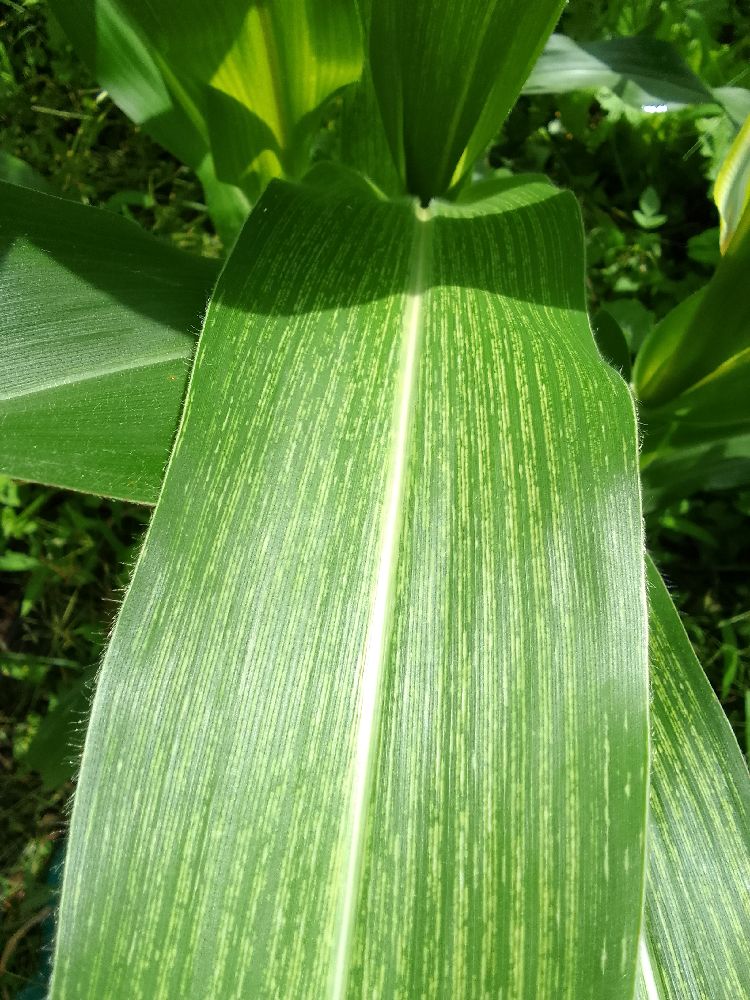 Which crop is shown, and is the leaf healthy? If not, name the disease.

maize, maize streak virus
